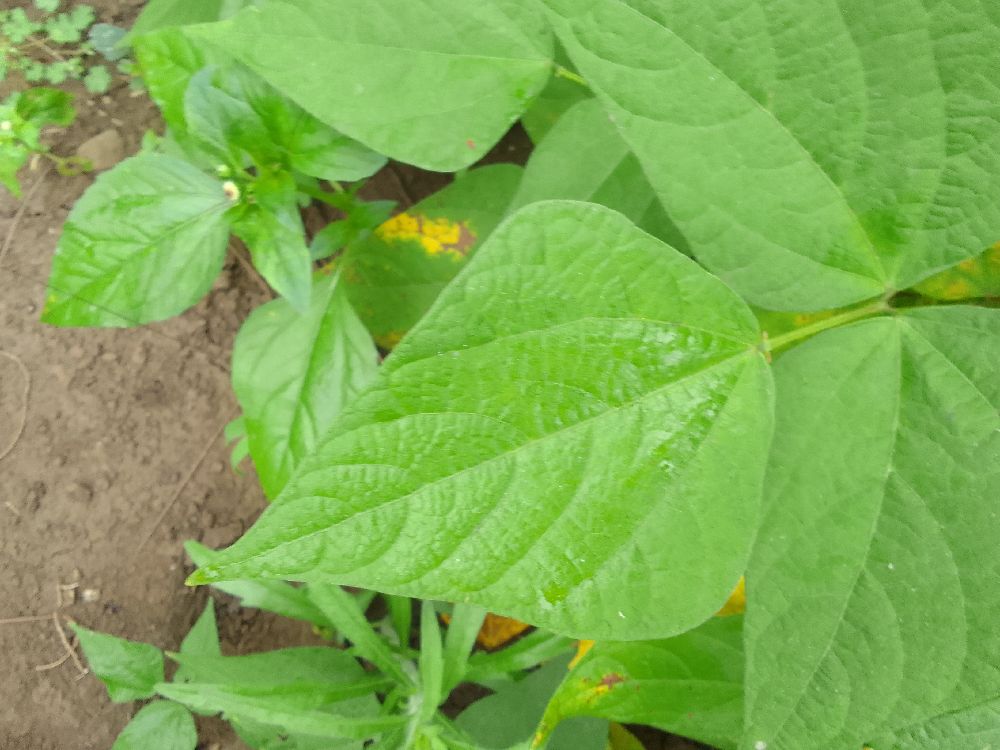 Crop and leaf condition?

common bean, healthy
